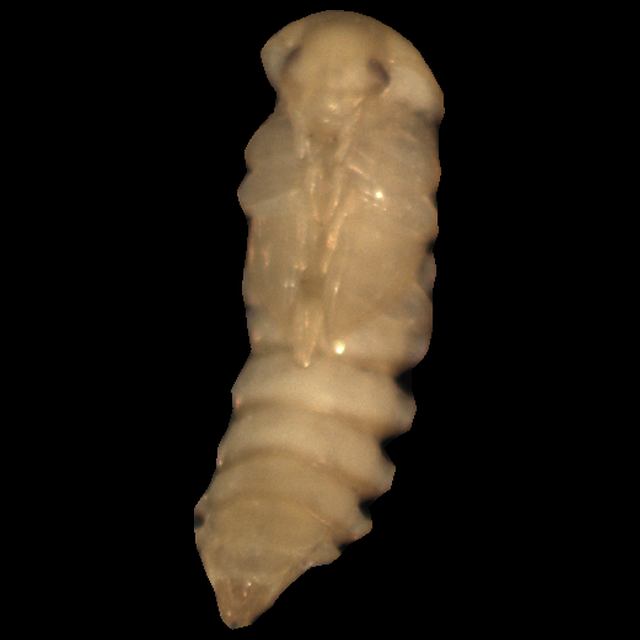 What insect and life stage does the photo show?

mealworm pupa
